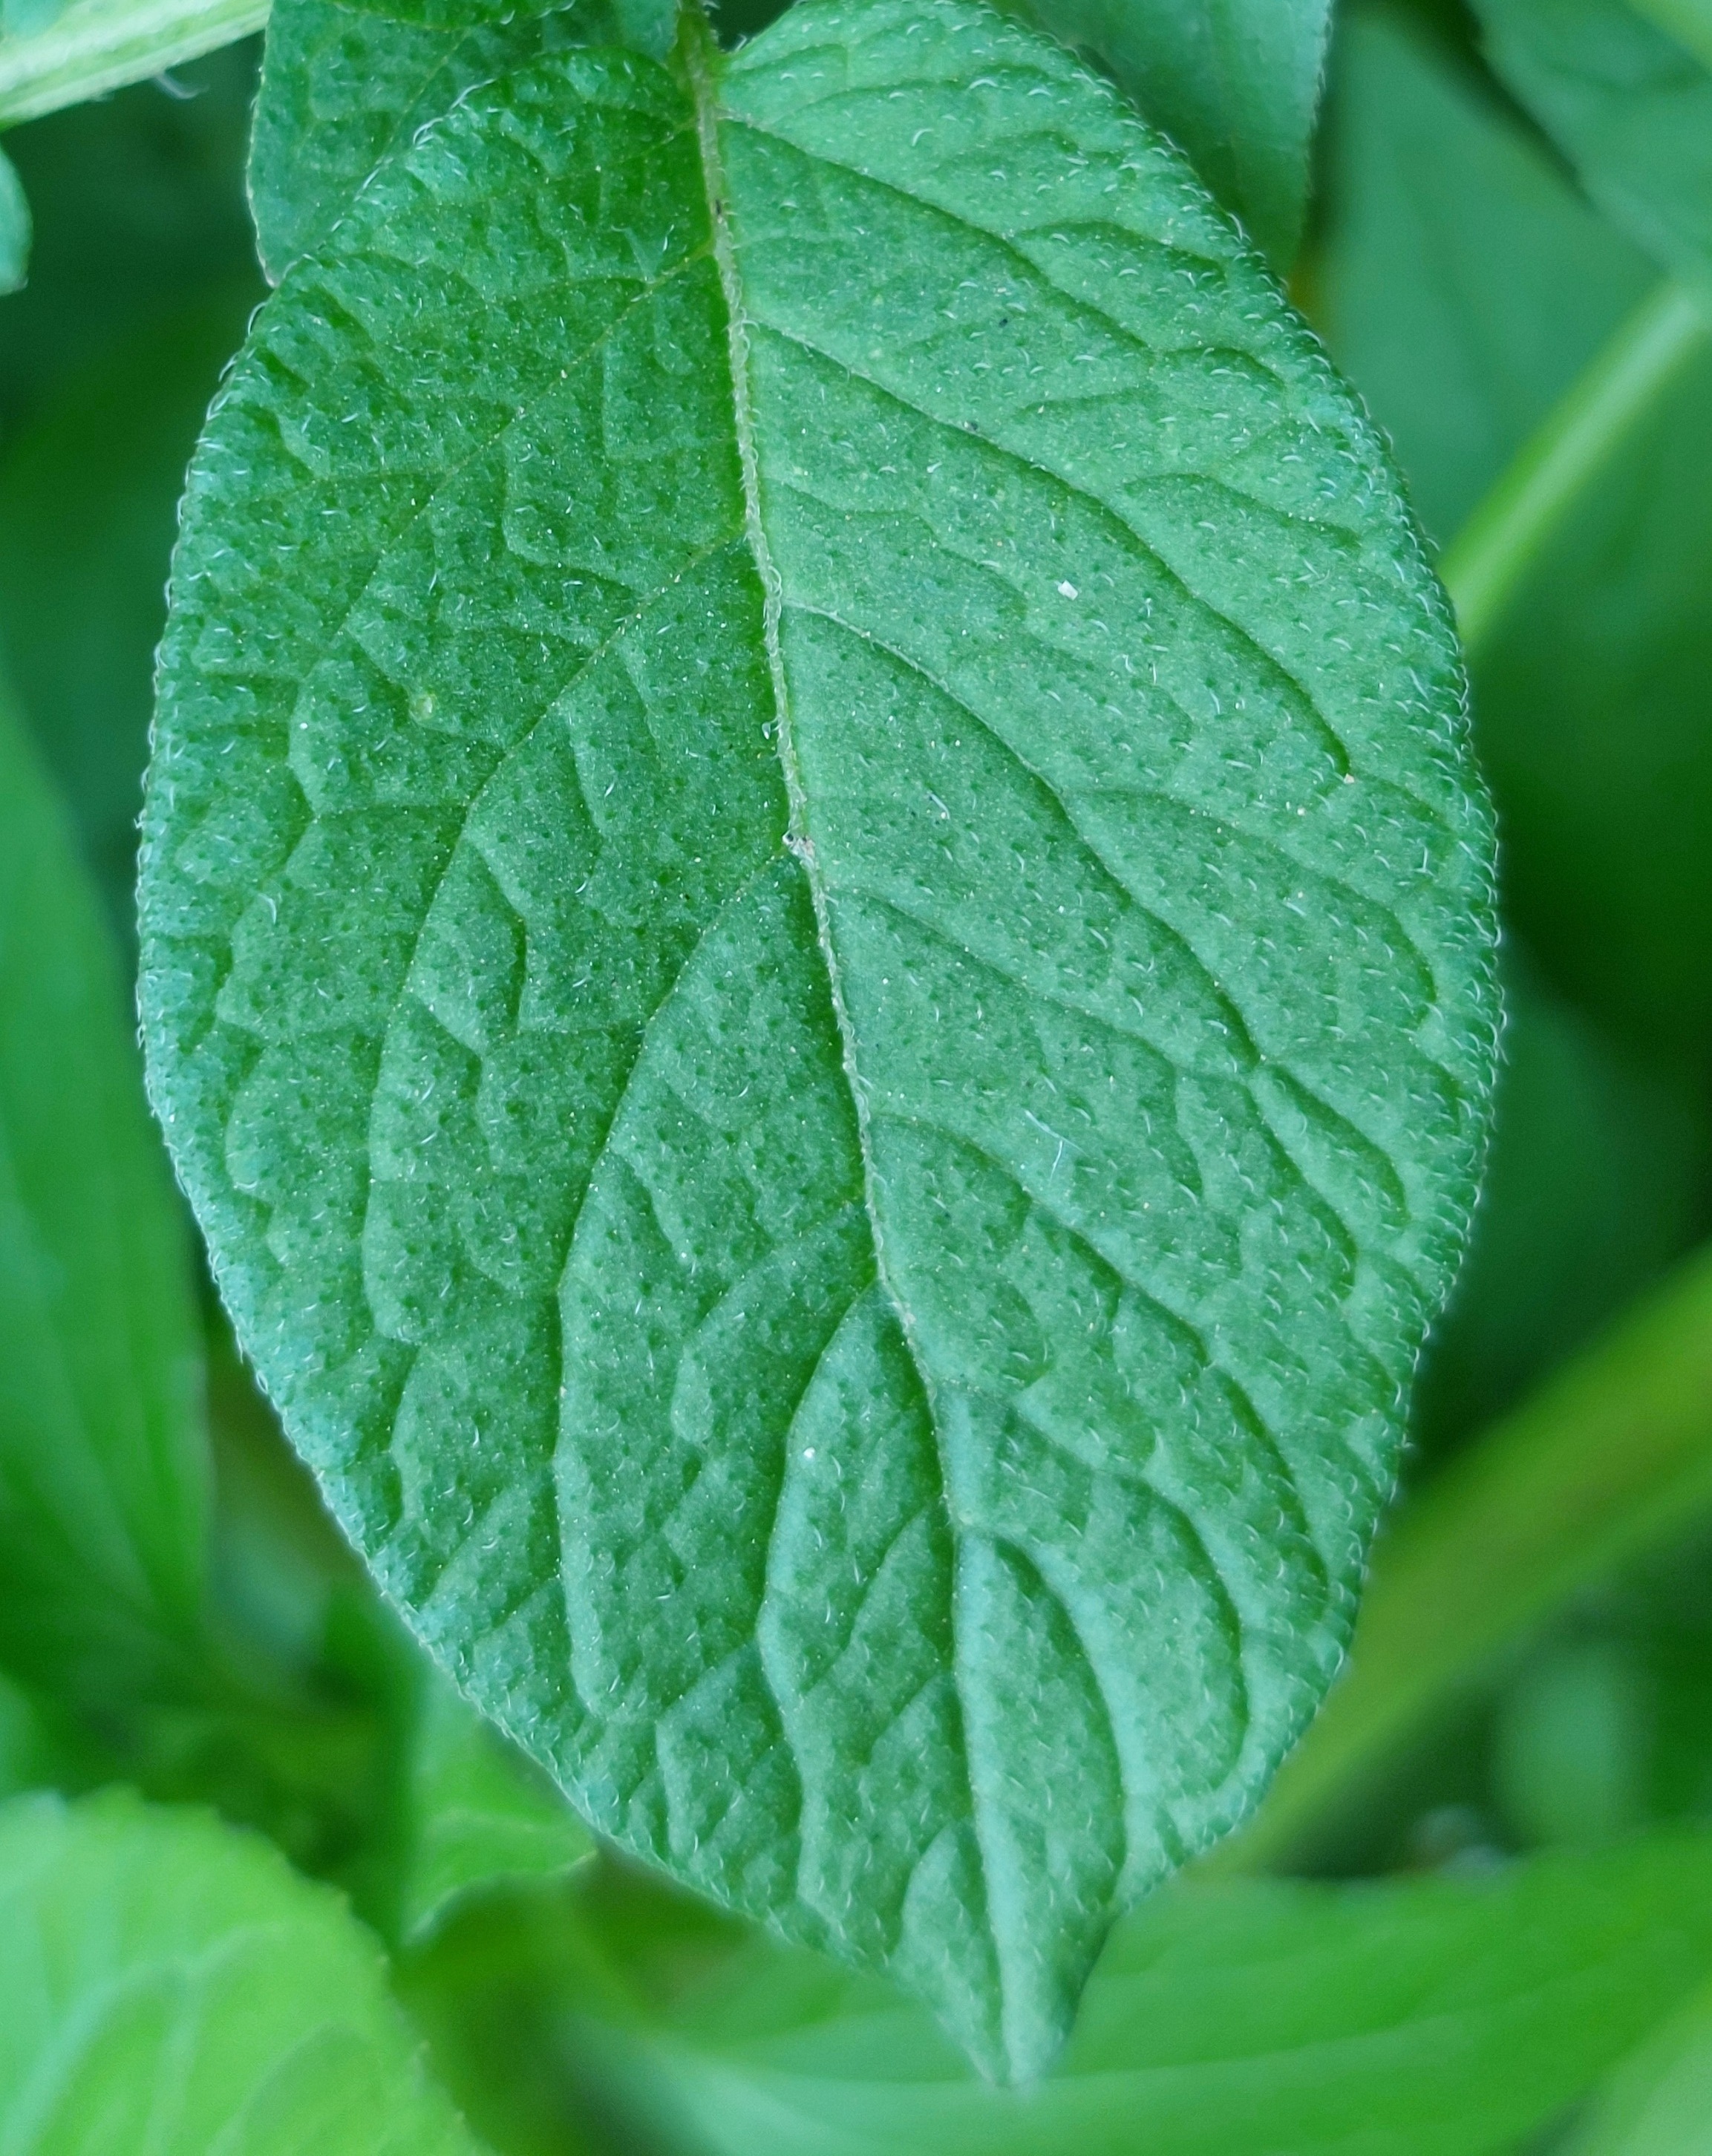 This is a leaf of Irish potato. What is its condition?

healthy
